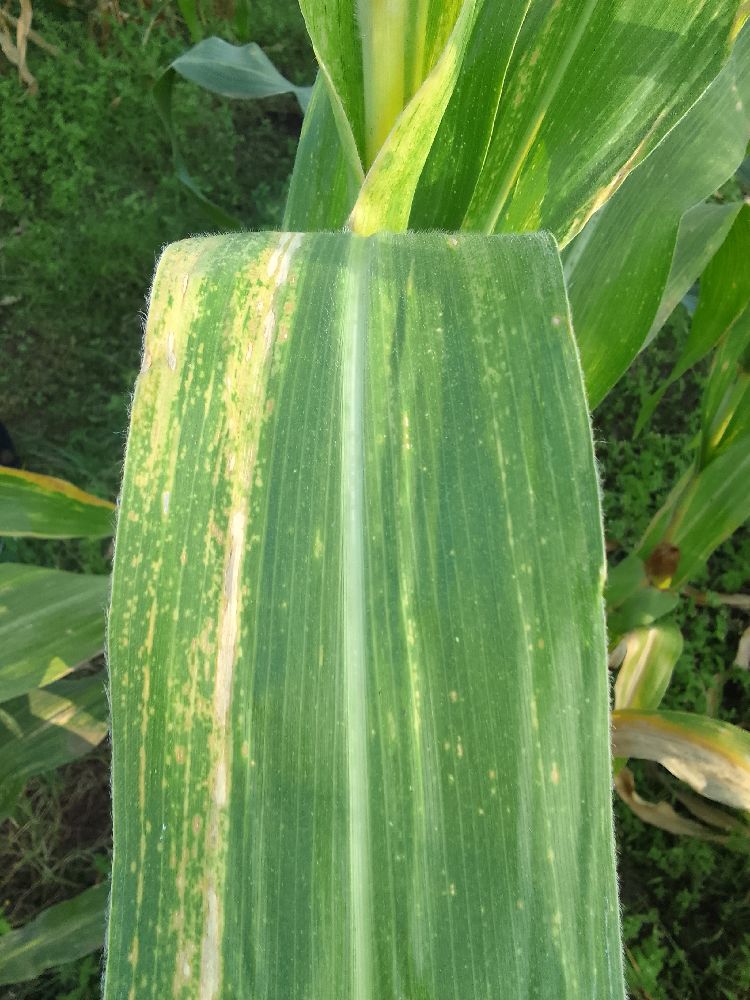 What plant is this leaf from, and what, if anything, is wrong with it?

maize, maize lethal necrosis
